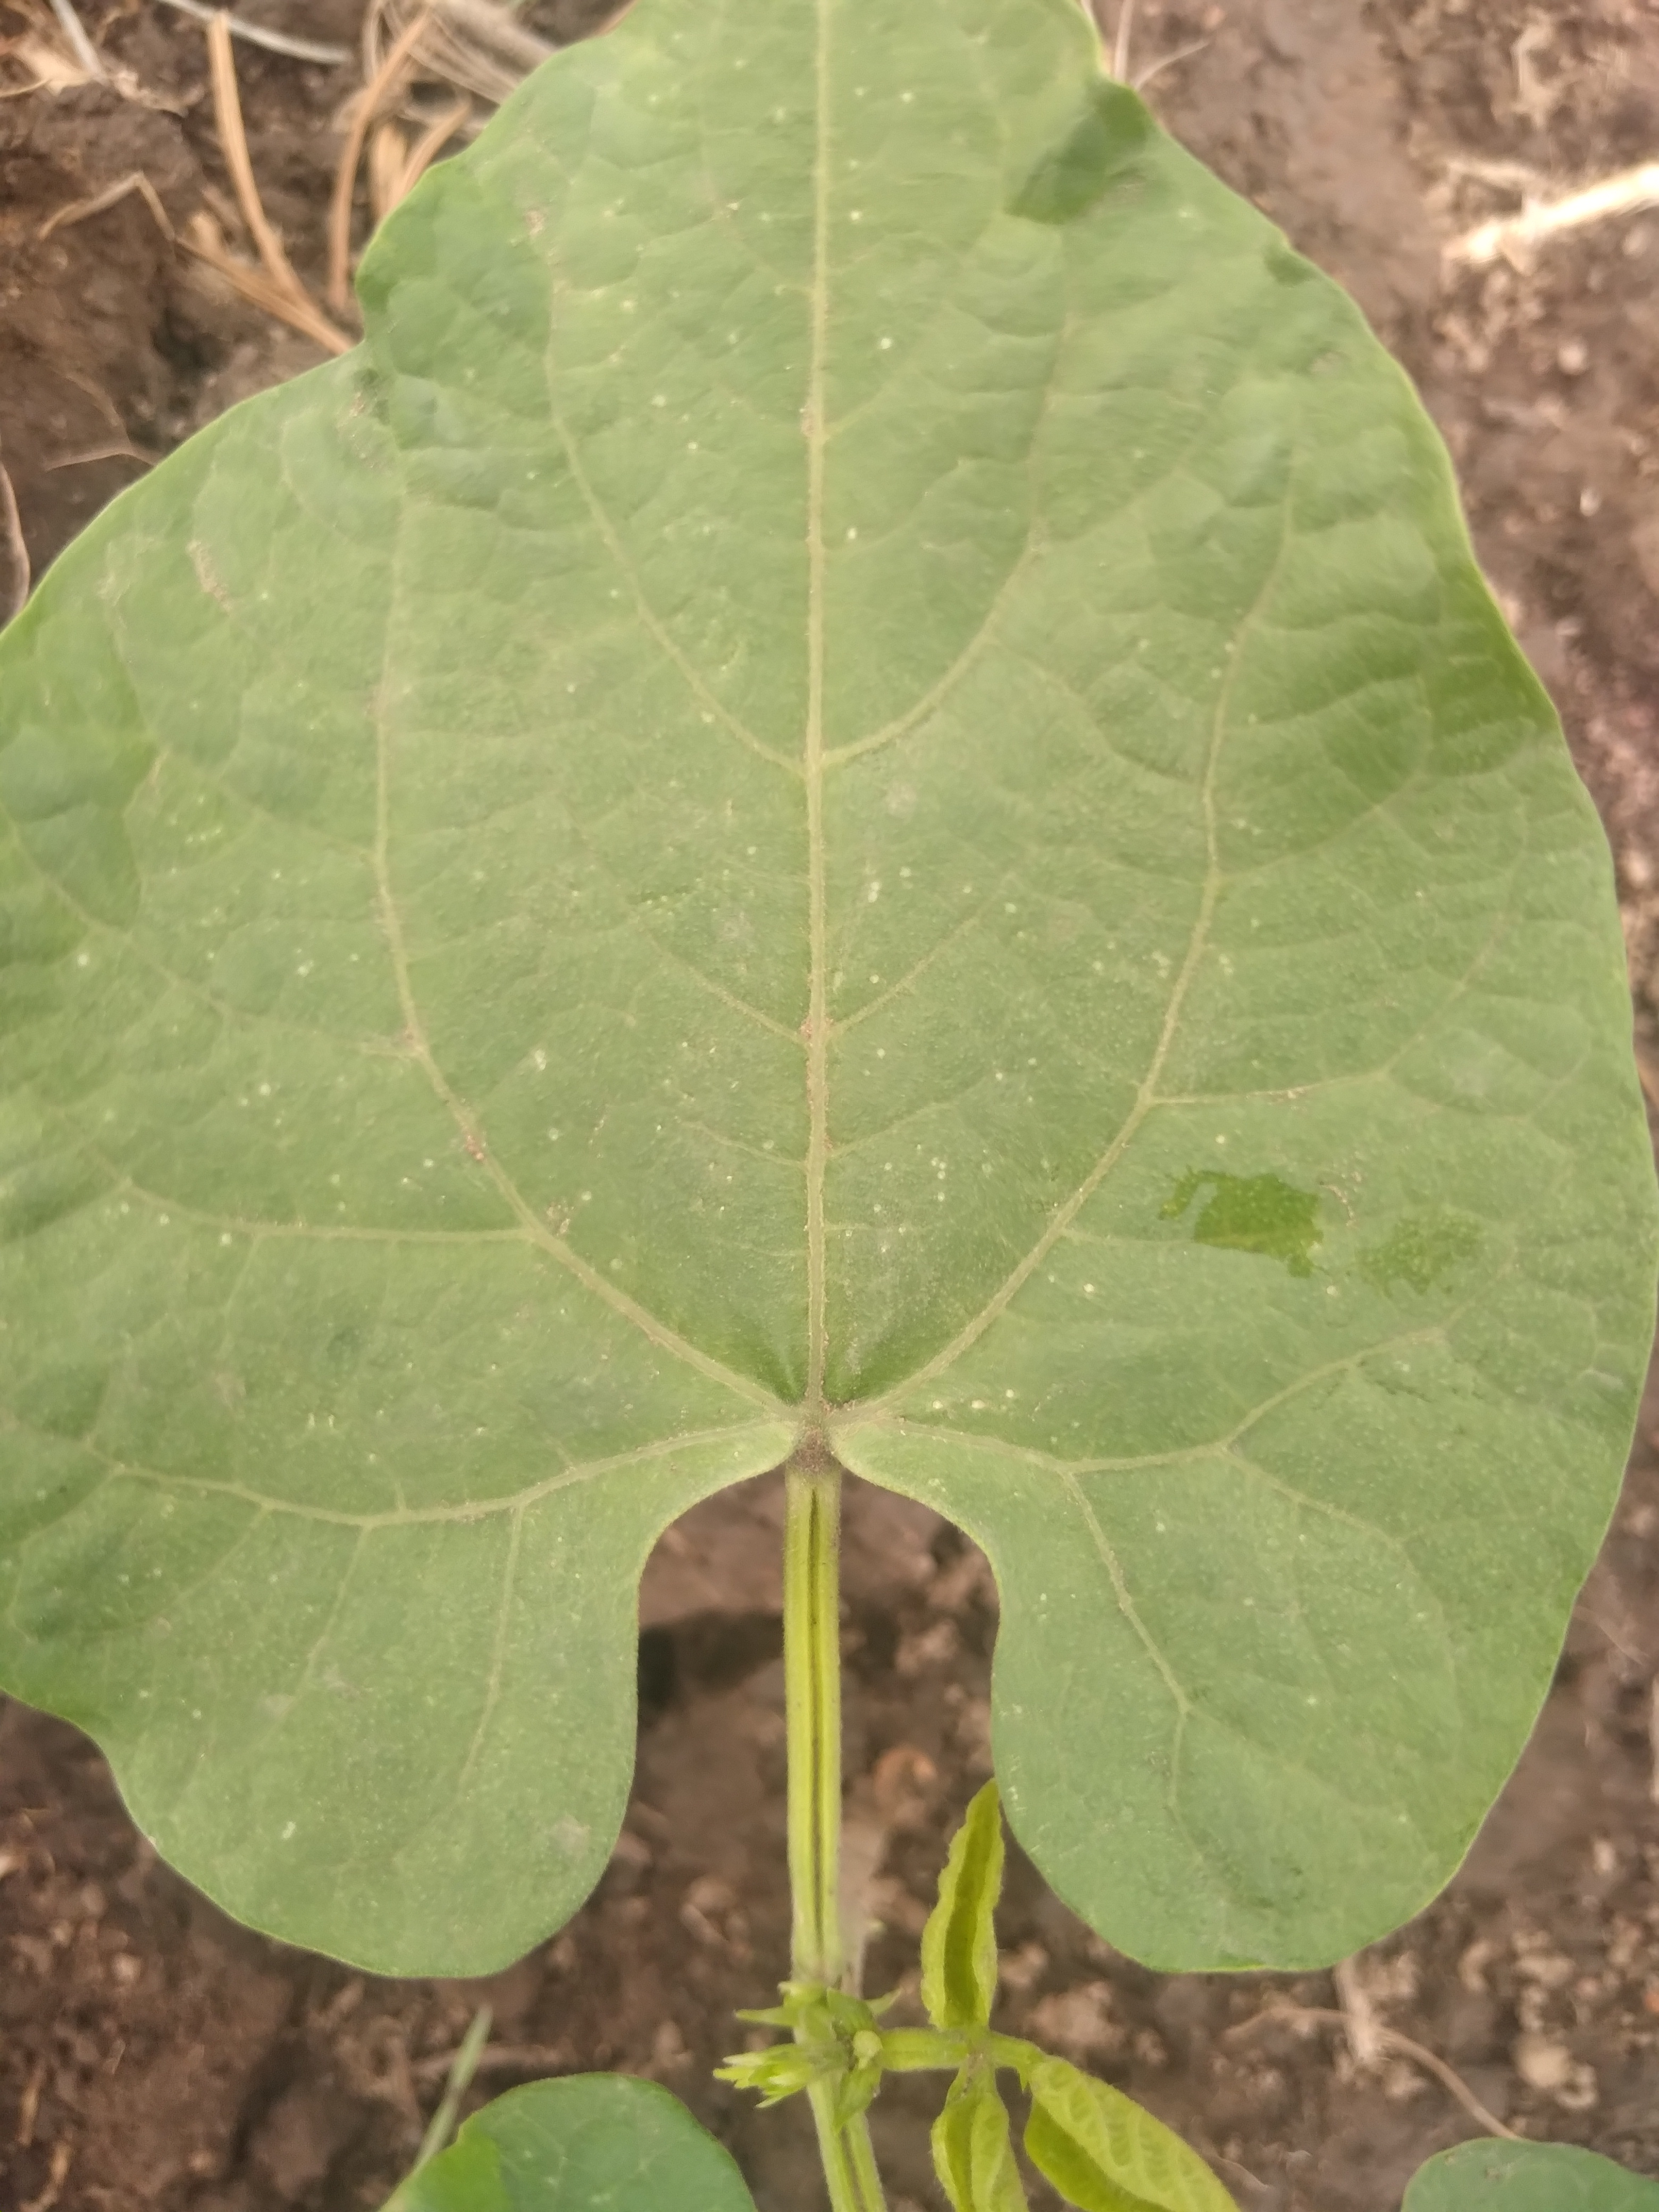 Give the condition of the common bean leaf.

healthy
